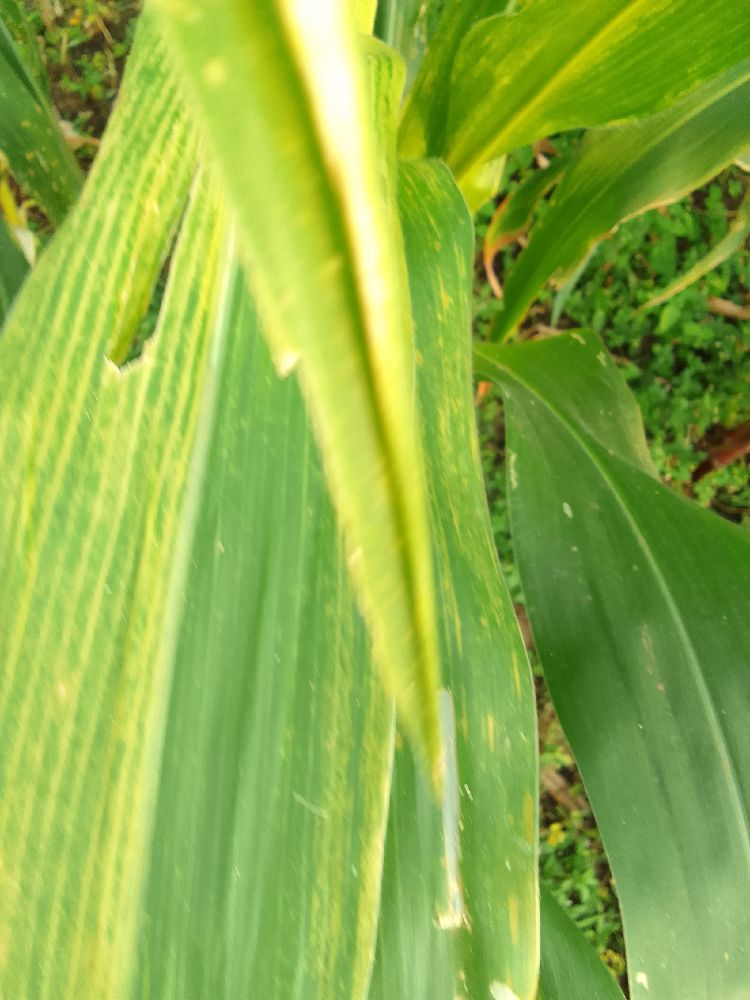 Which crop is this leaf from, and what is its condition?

maize, maize lethal necrosis
